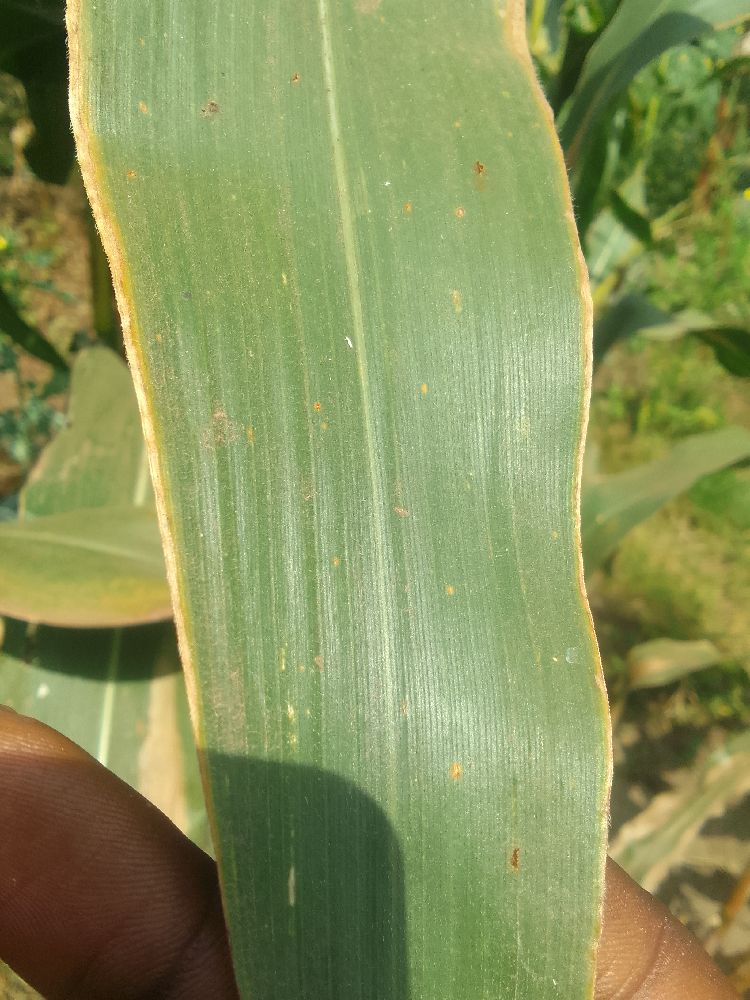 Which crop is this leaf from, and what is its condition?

maize, healthy
